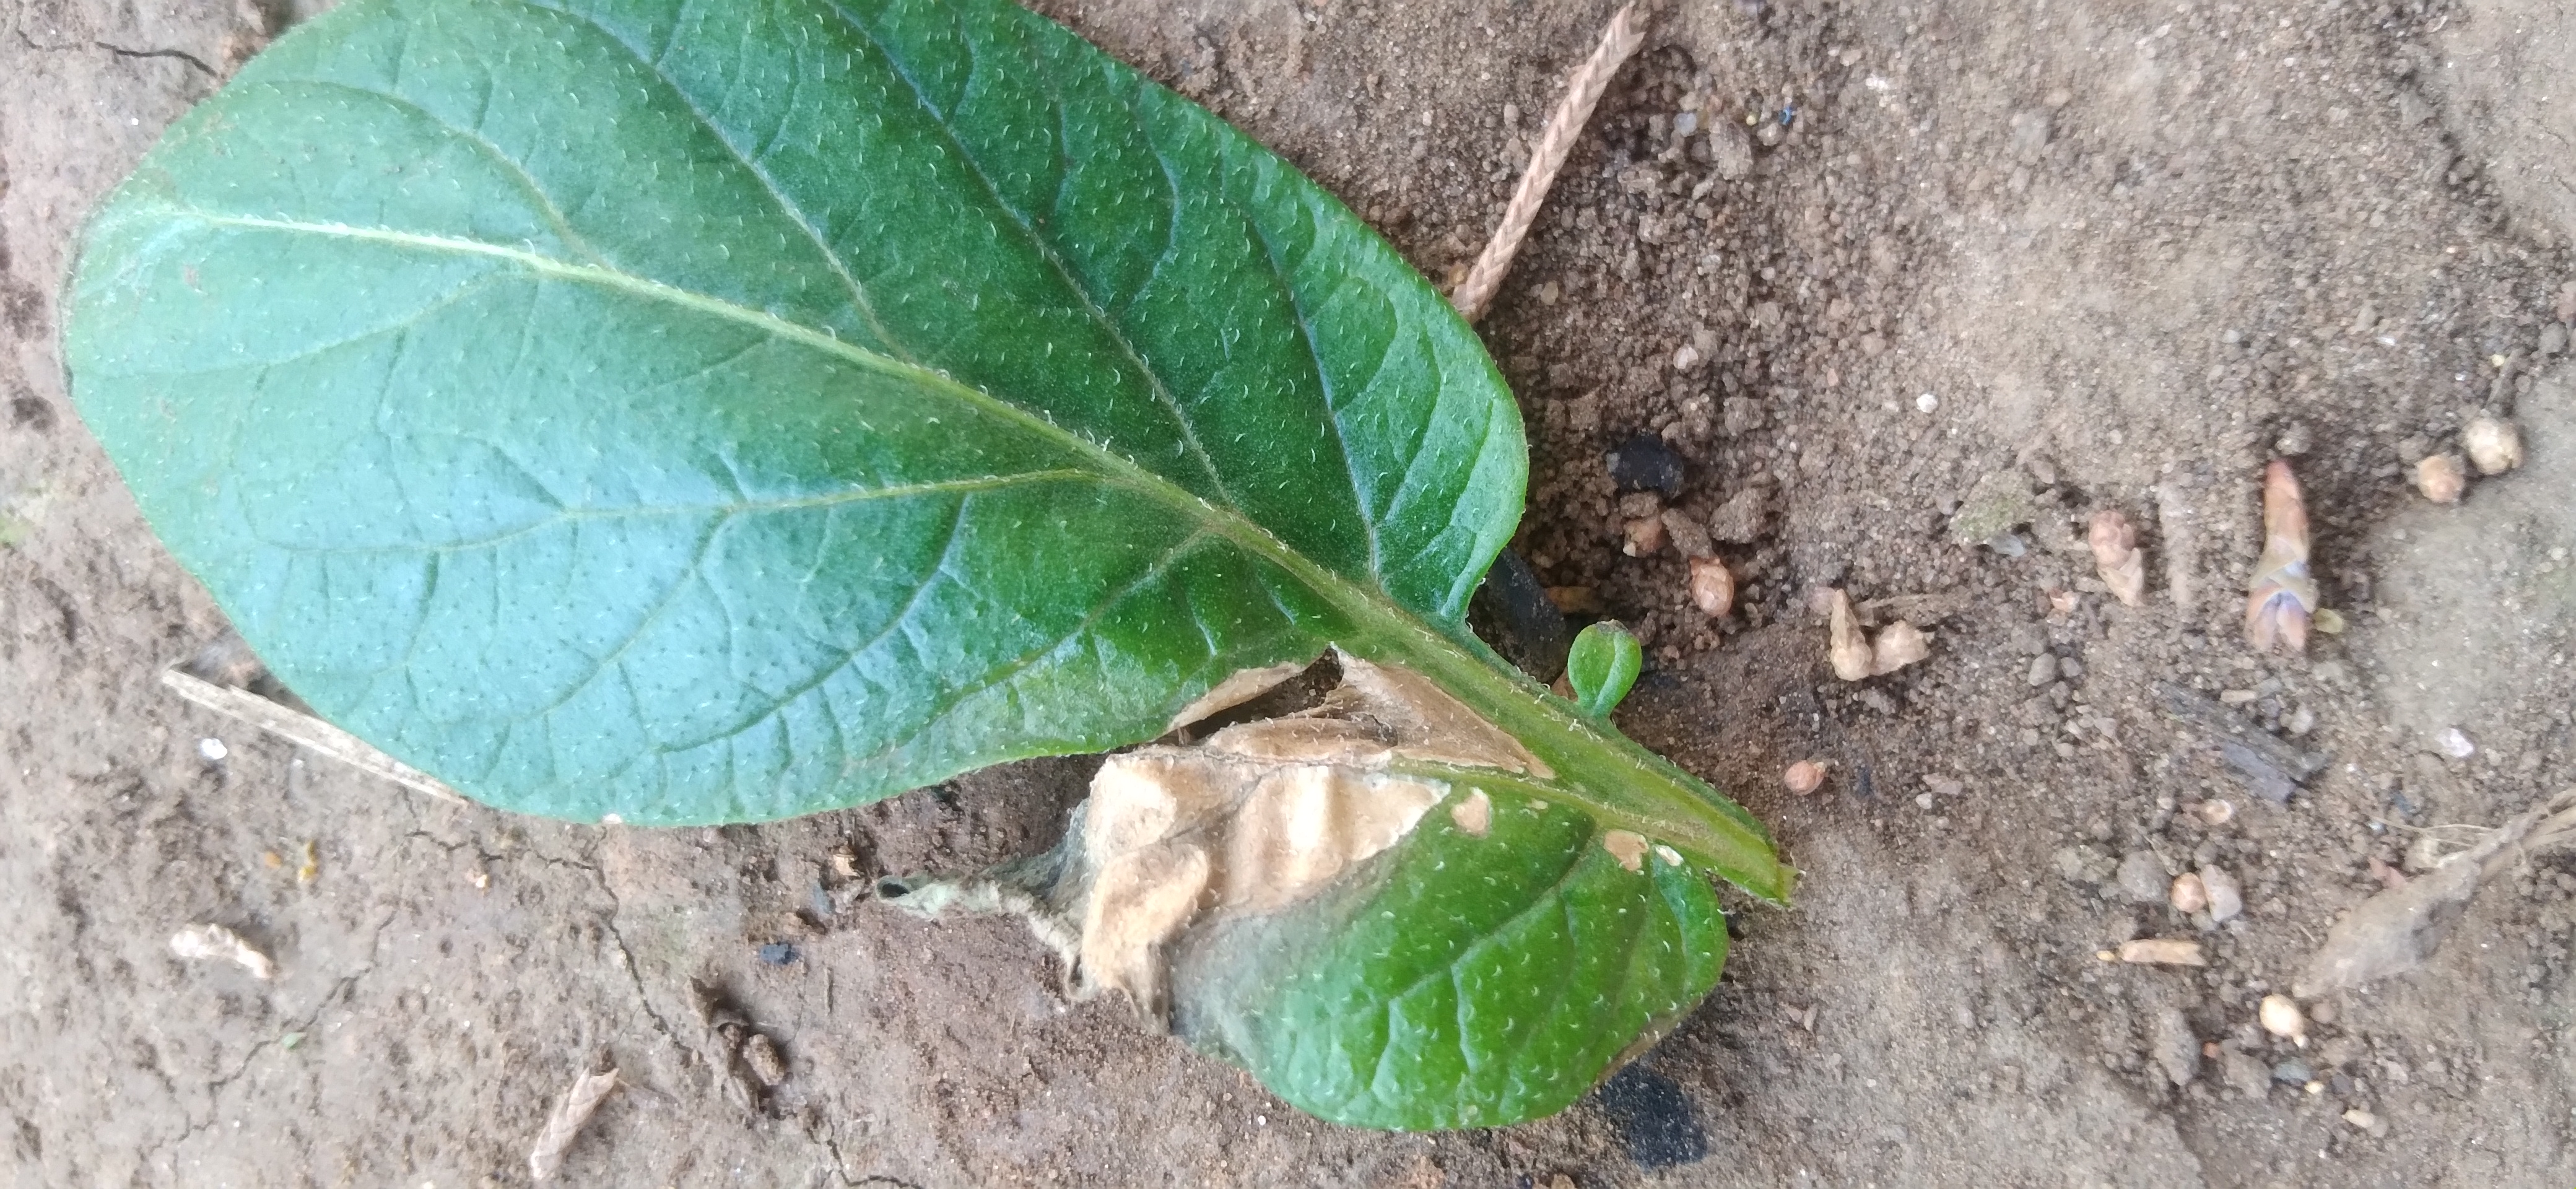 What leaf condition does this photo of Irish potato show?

early blight
